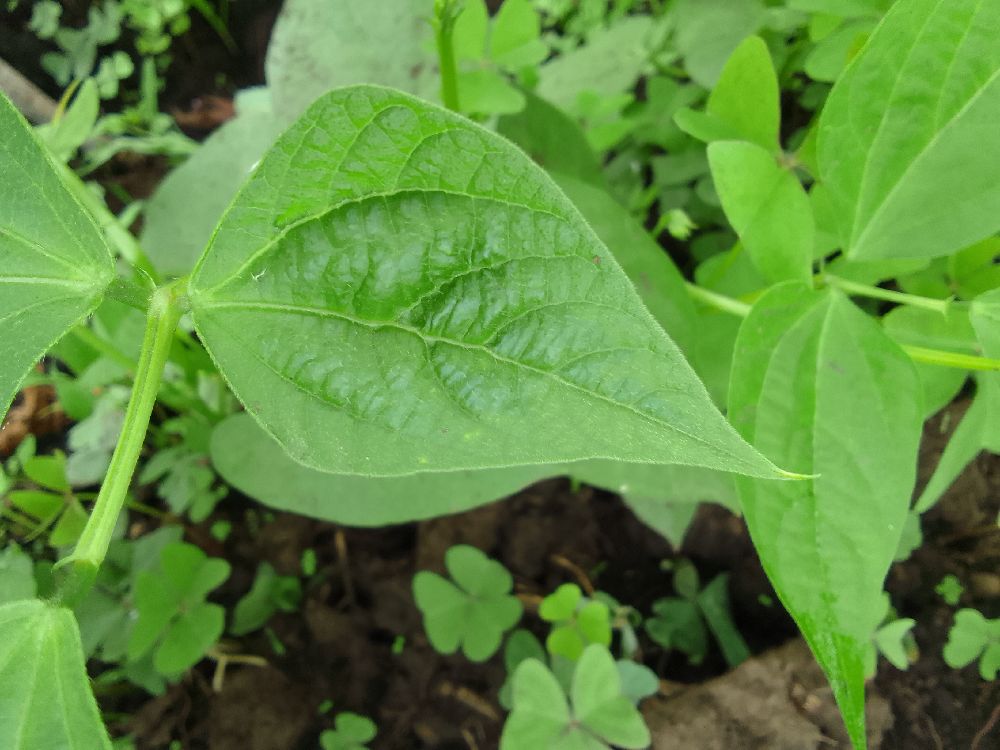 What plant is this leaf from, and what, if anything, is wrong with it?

common bean, healthy
